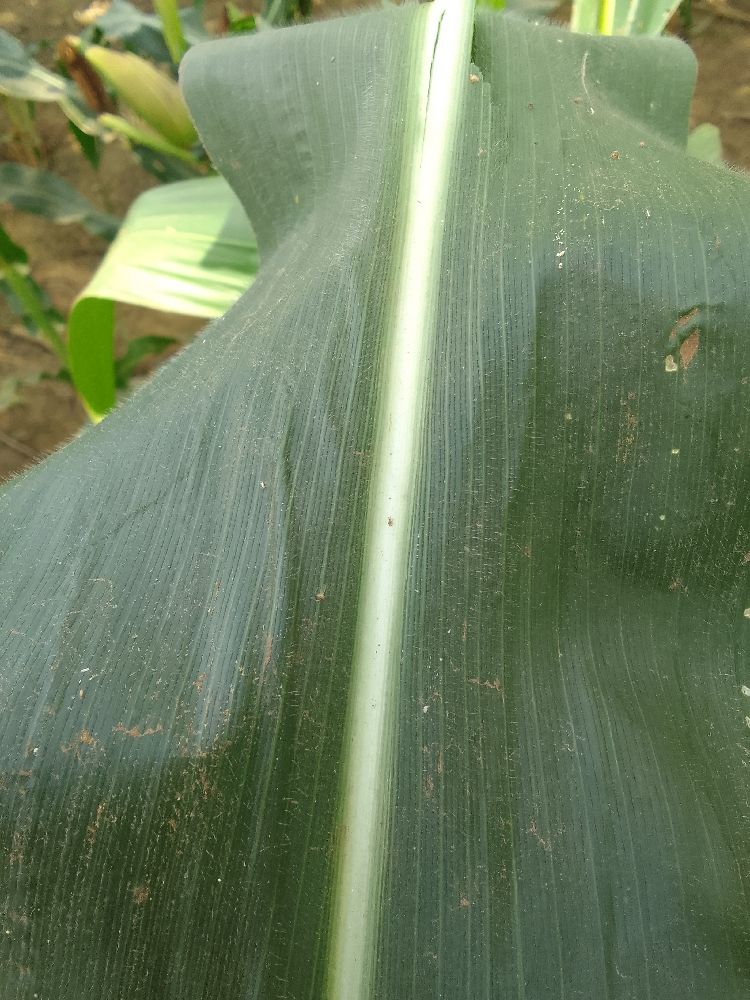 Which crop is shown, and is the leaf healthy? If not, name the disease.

maize, healthy
